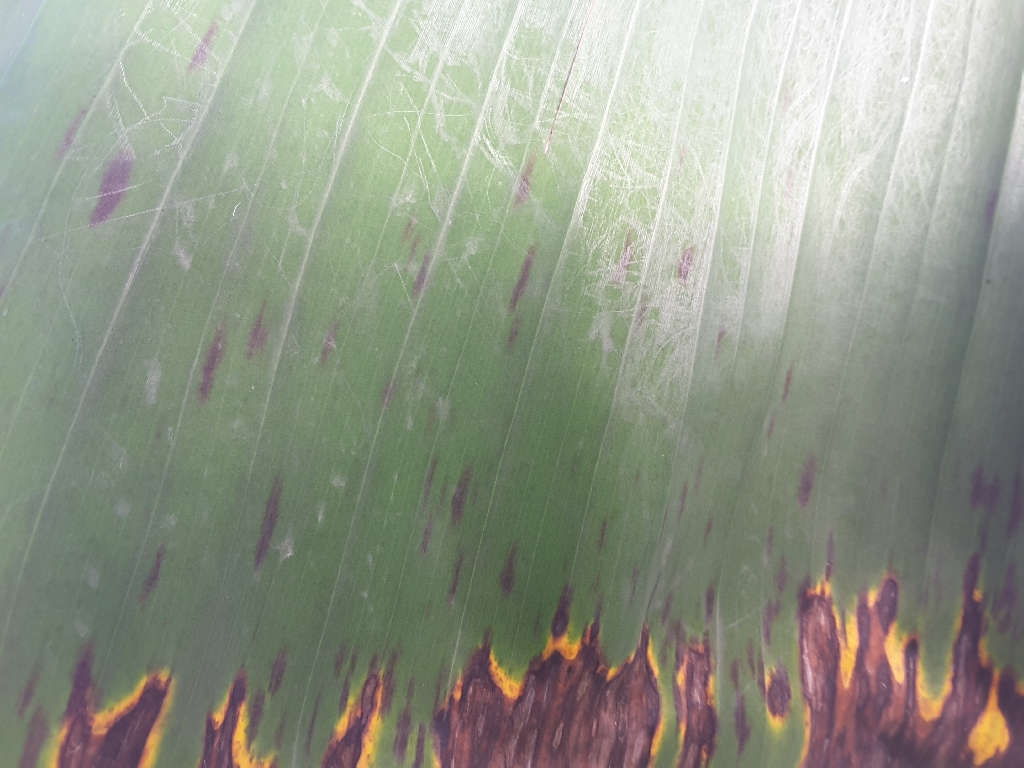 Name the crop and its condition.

banana, black sigatoka
